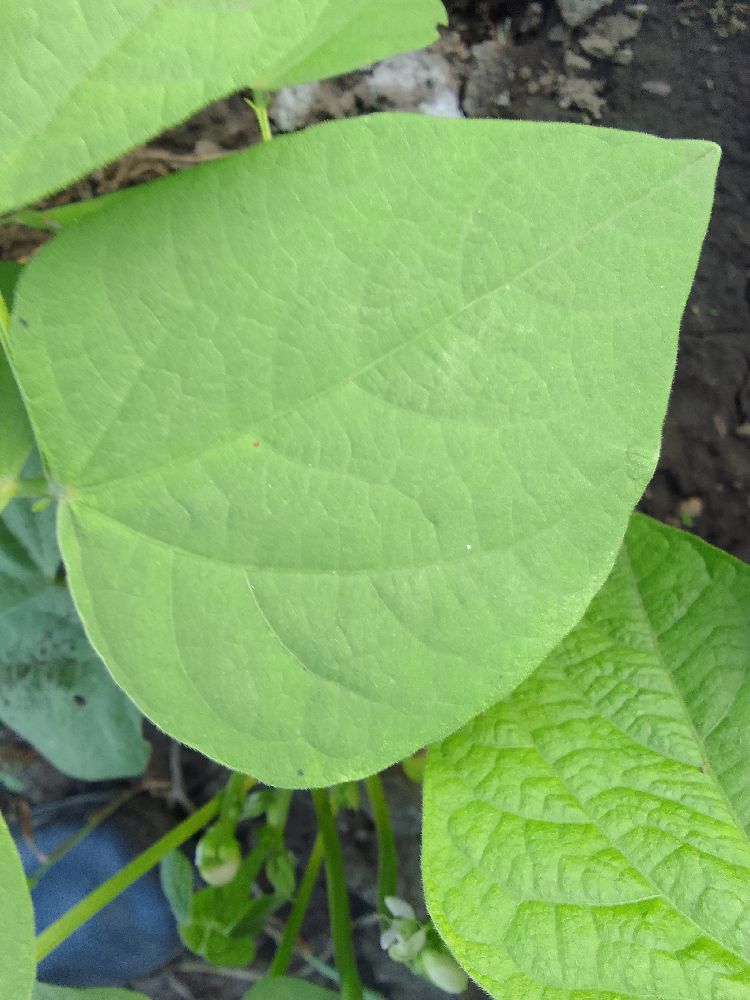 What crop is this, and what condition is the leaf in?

common bean, healthy
